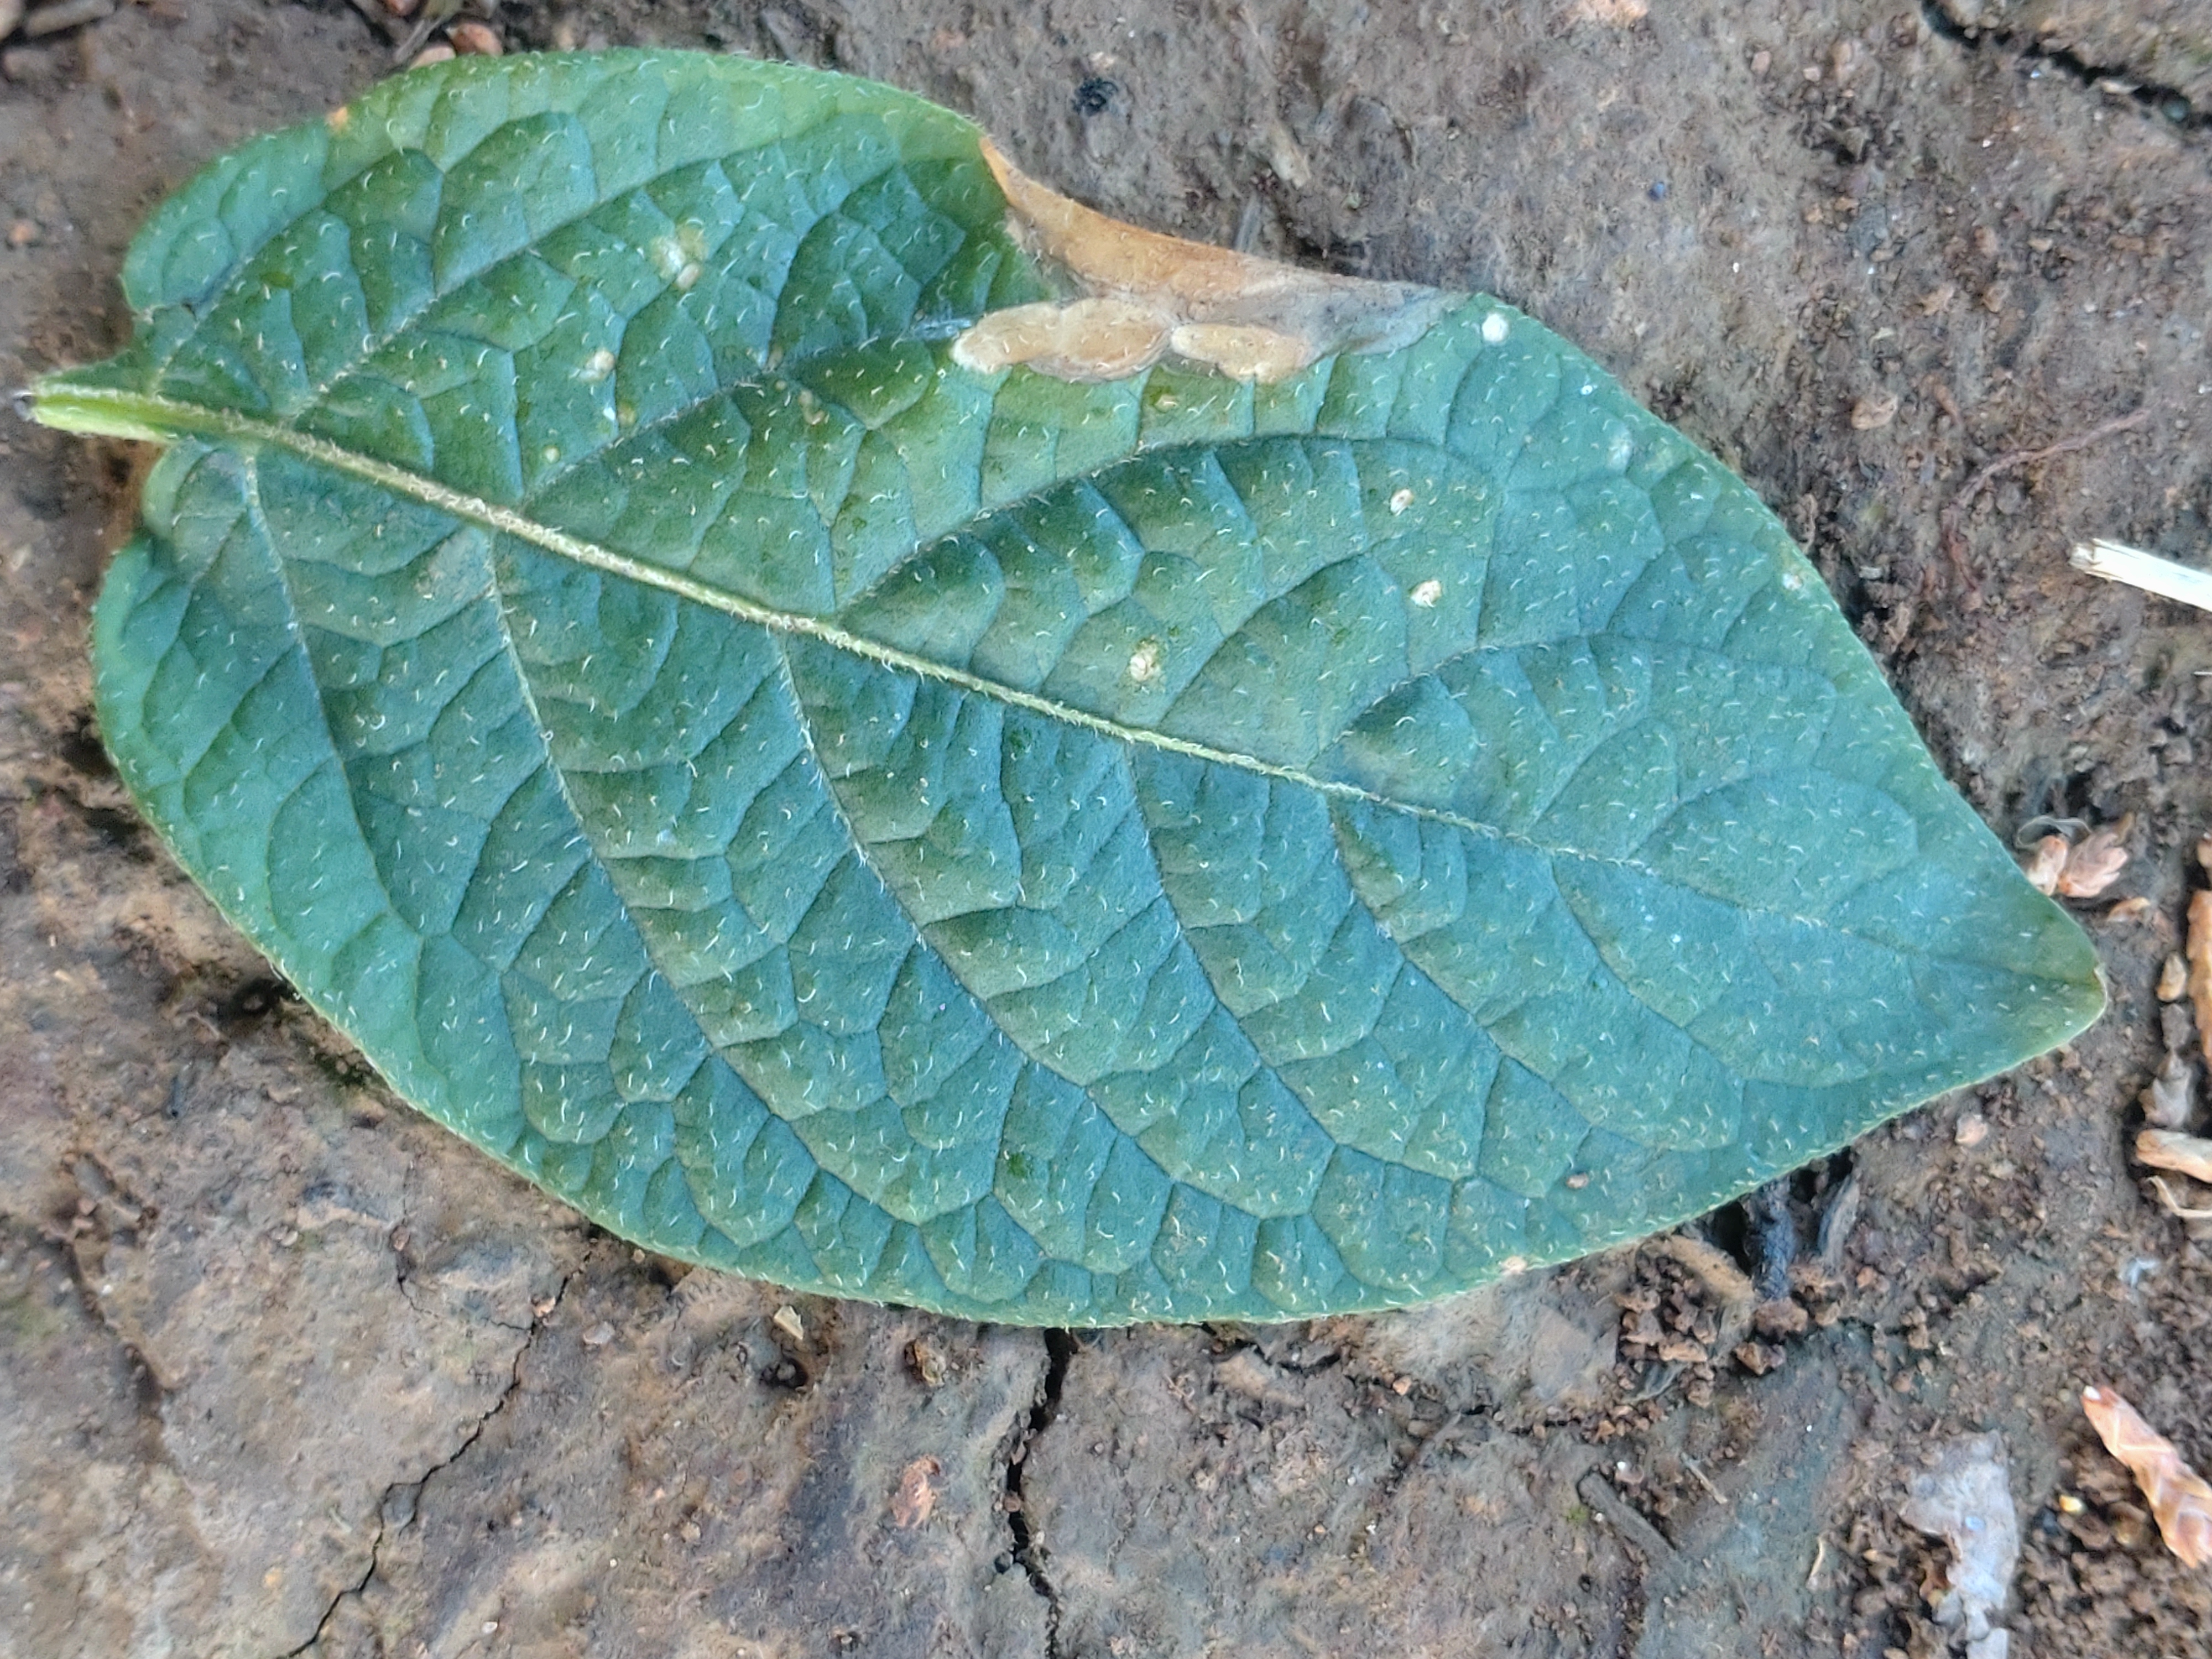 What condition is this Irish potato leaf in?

early blight
